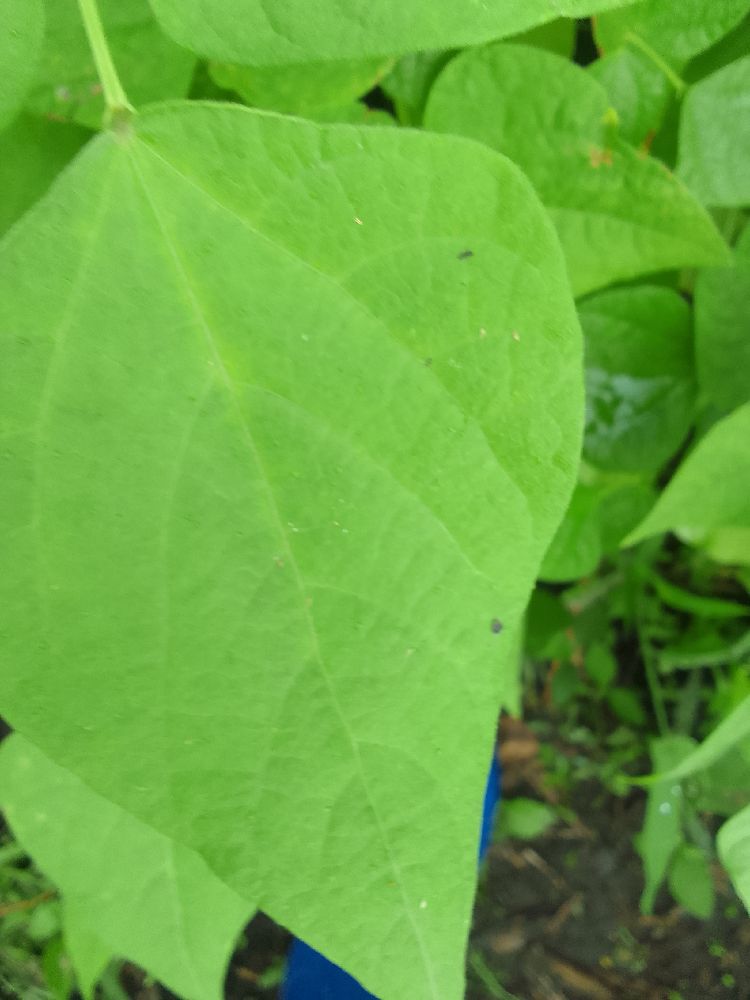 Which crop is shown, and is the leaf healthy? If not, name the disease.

common bean, healthy
